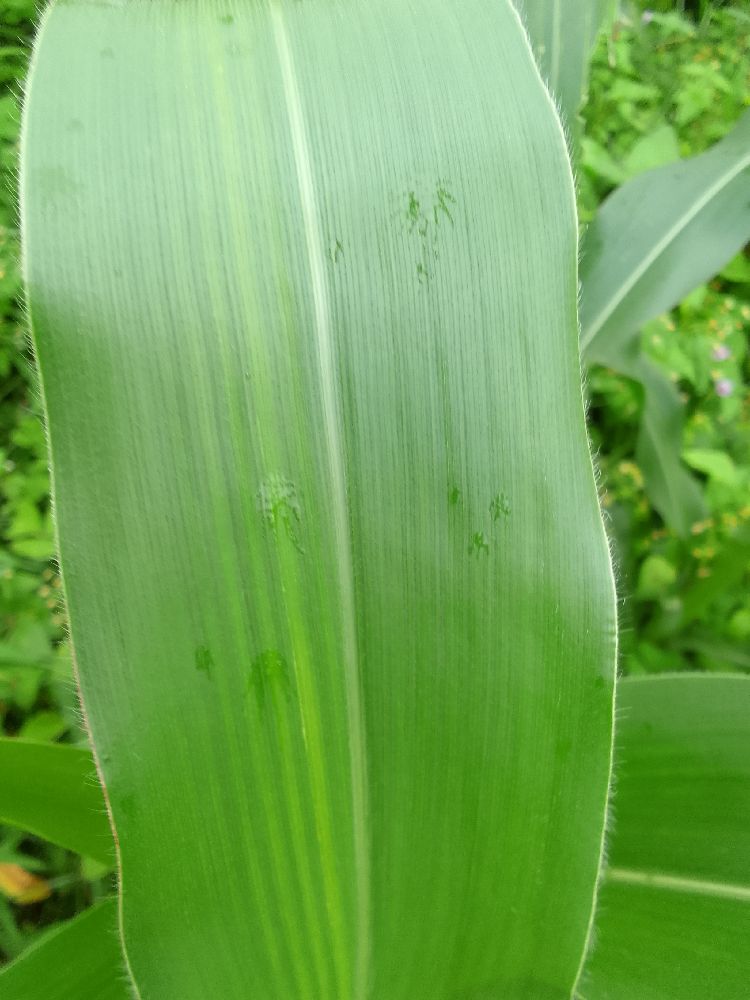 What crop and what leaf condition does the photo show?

maize, healthy
